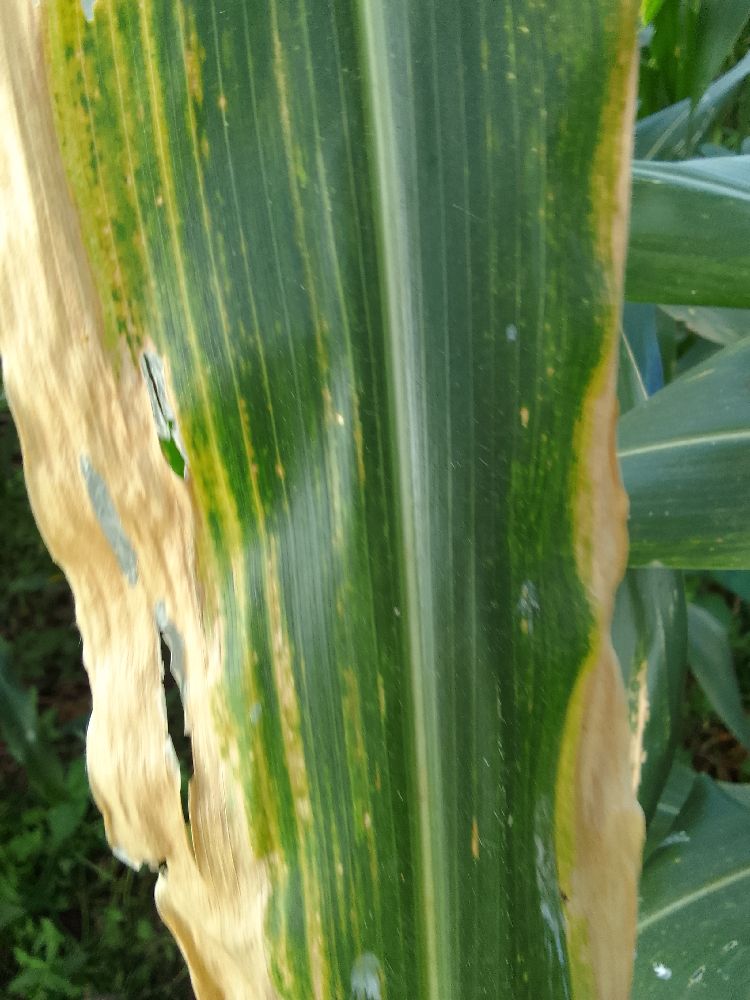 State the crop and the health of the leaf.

maize, maize lethal necrosis
